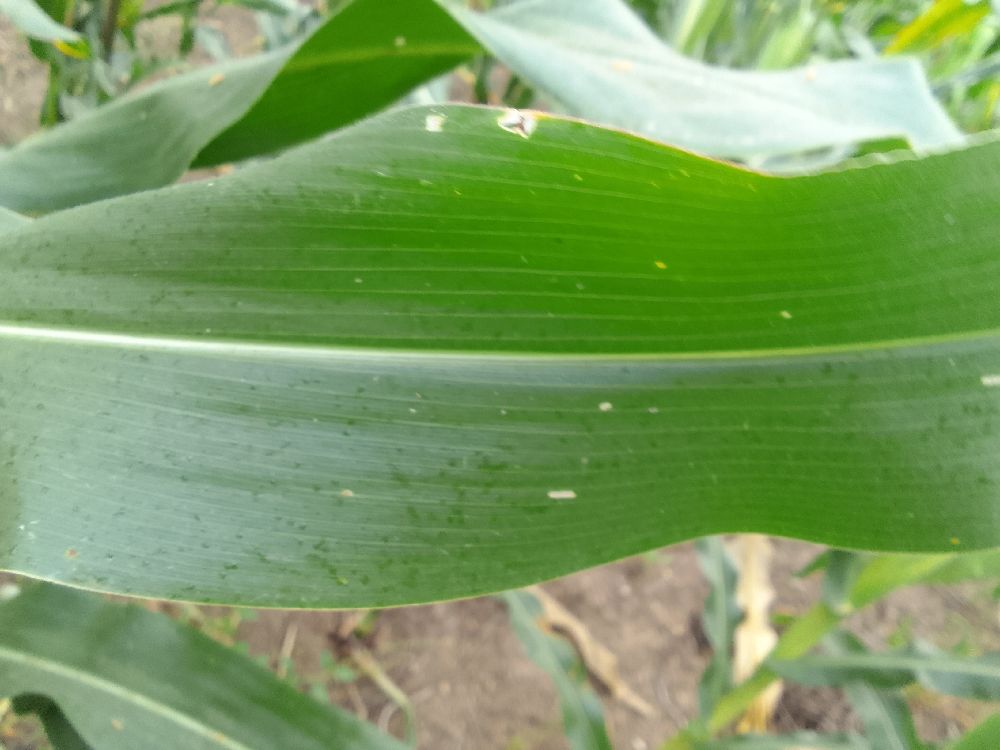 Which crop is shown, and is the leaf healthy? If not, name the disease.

maize, healthy
